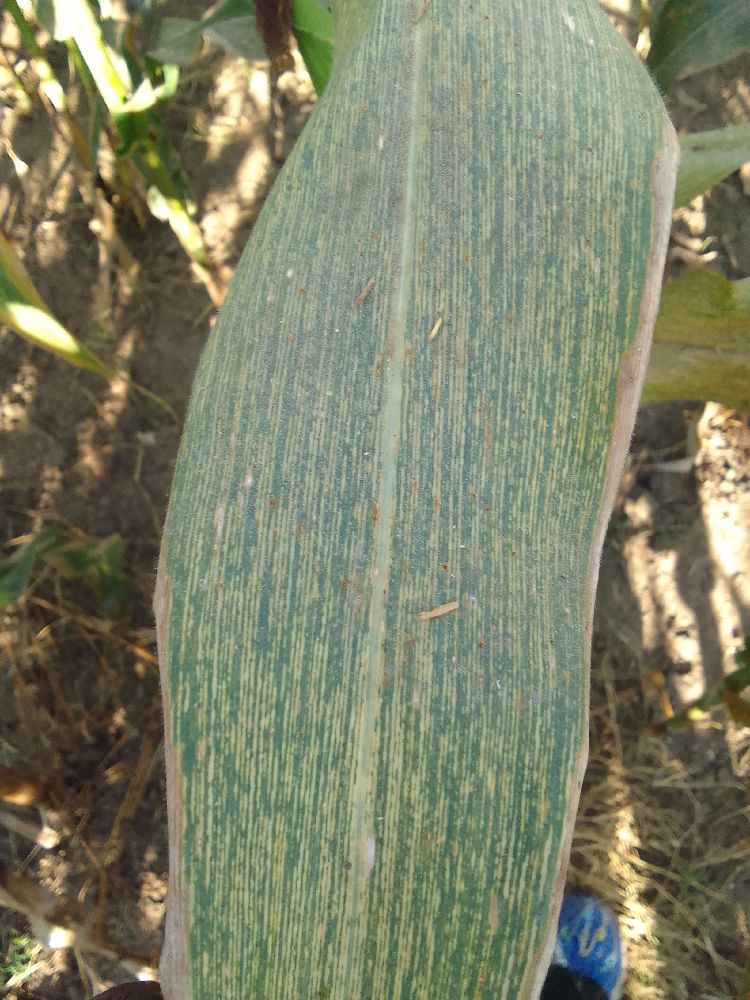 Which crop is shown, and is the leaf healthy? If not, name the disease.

maize, maize streak virus
